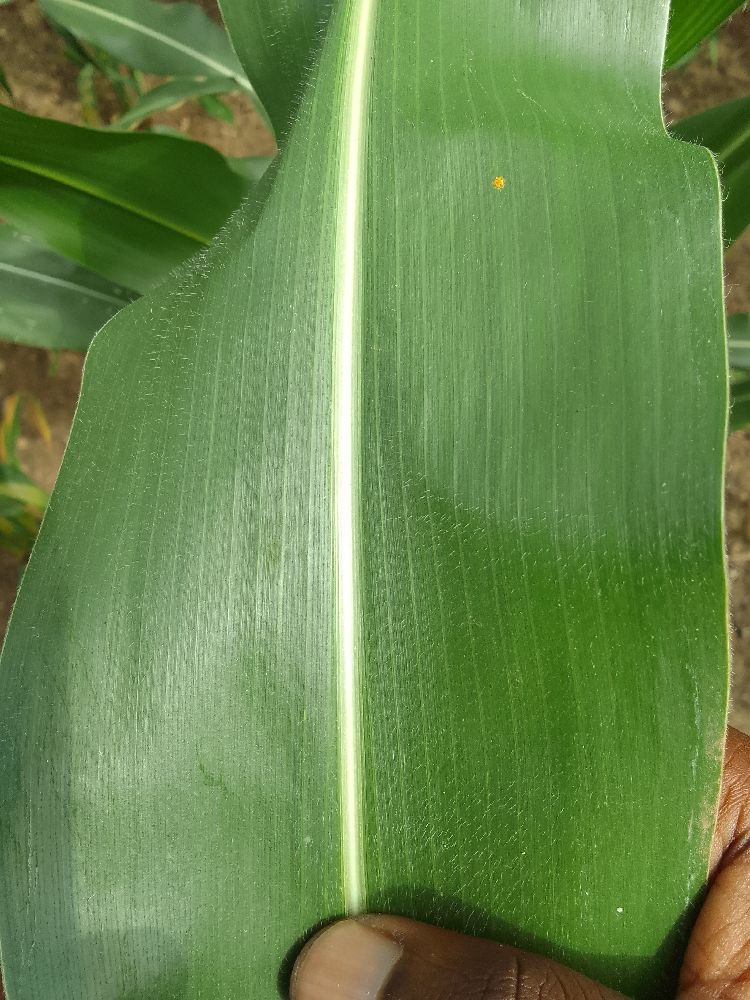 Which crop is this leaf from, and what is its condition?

maize, healthy
